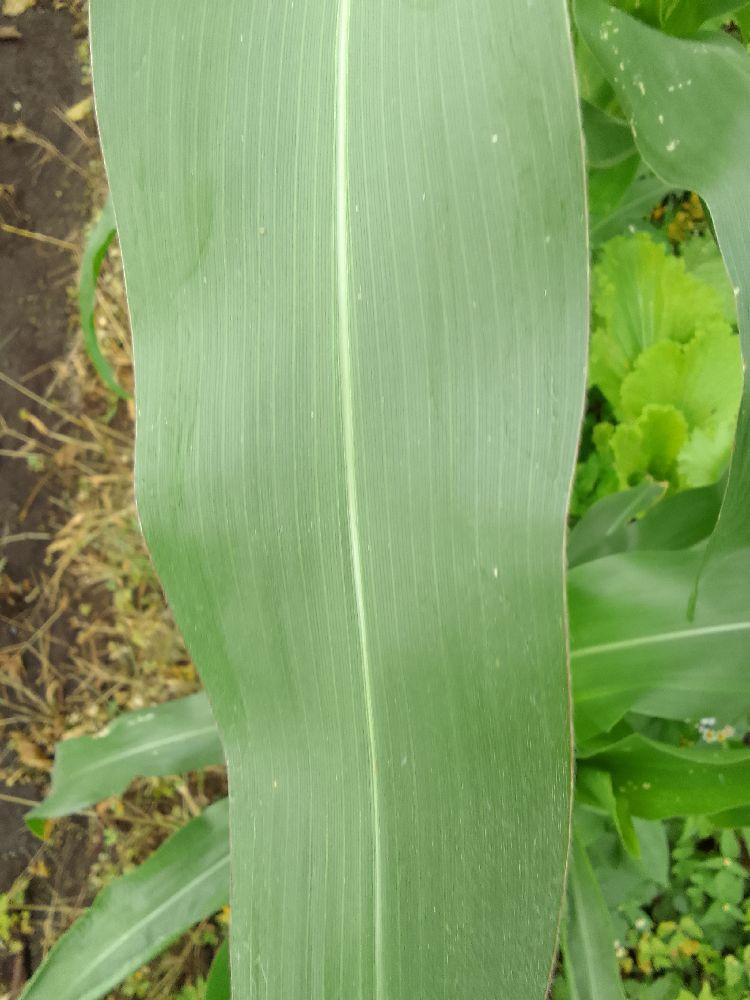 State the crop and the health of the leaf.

maize, healthy
